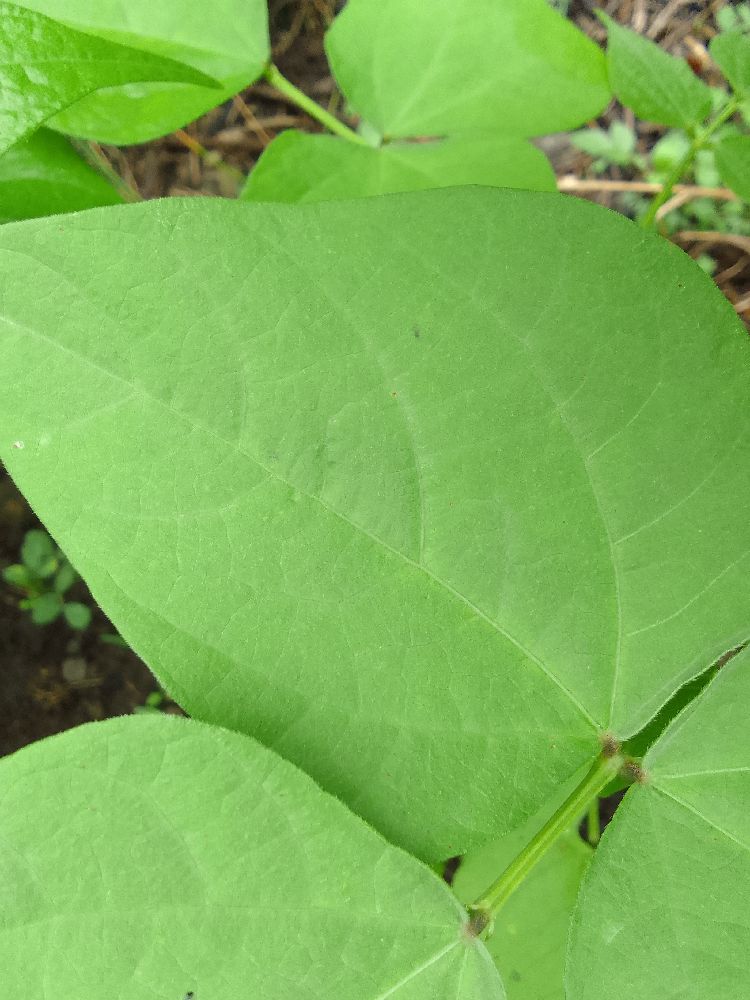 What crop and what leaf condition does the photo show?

common bean, healthy
